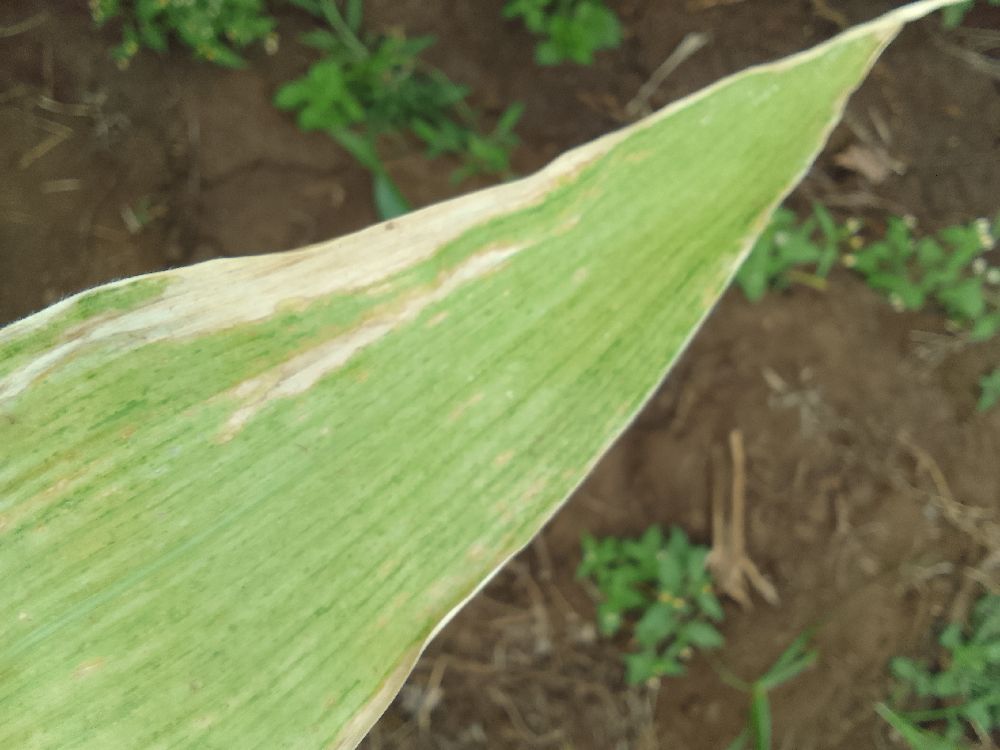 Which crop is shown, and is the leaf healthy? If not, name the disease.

maize, maize lethal necrosis
